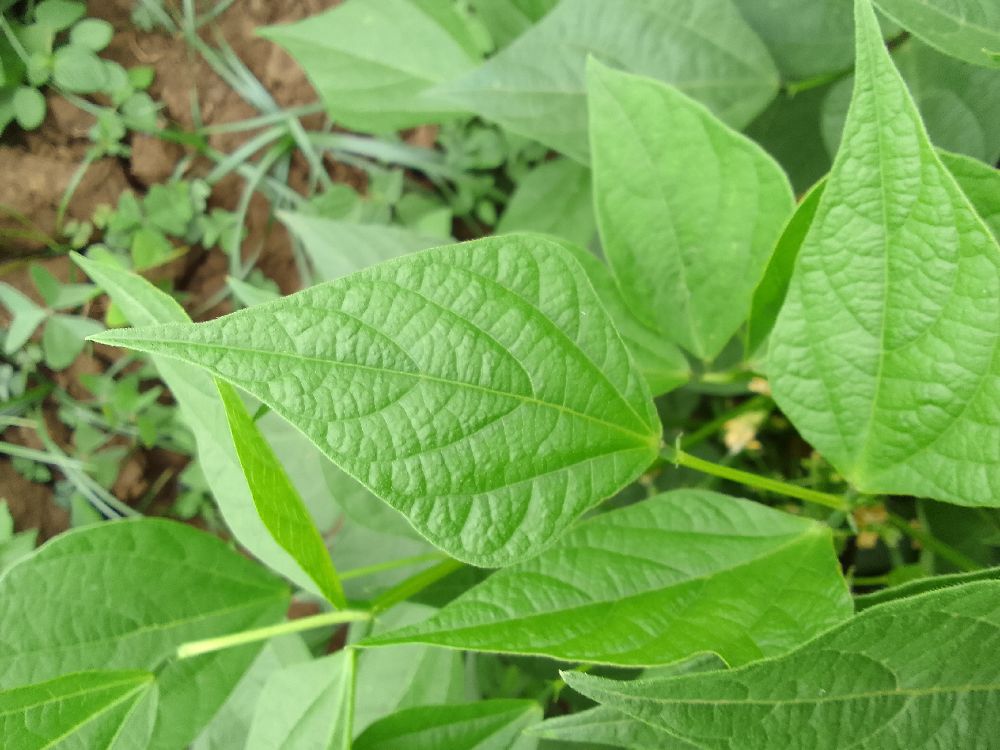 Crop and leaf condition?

common bean, healthy
